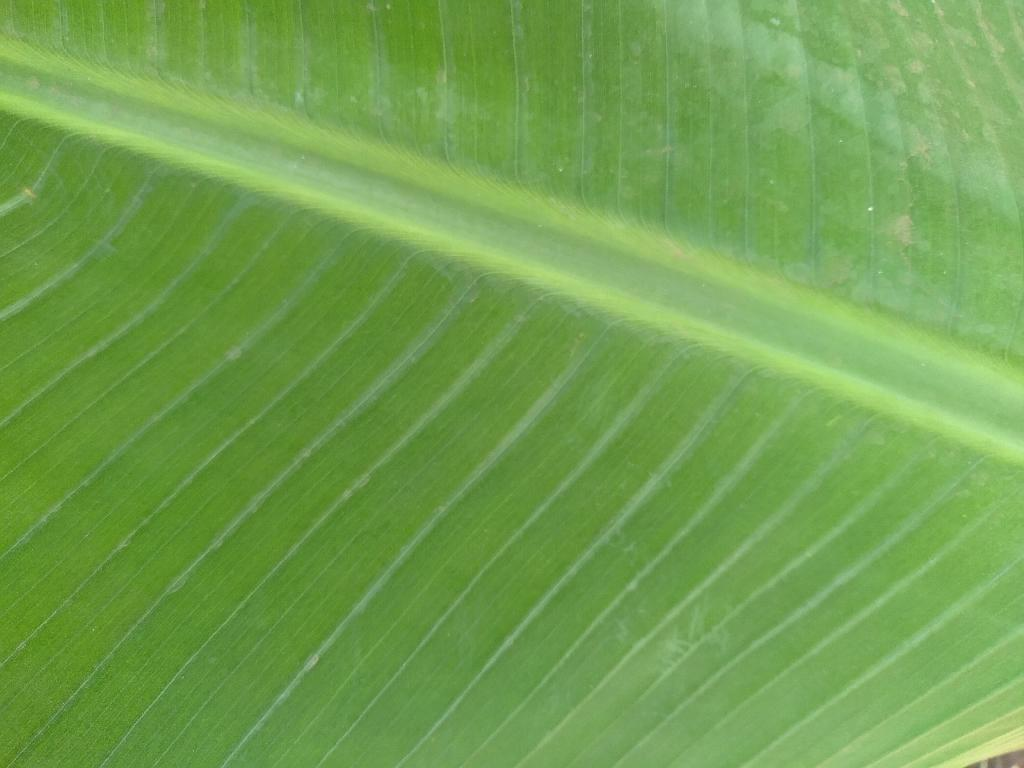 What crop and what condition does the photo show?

banana, healthy
